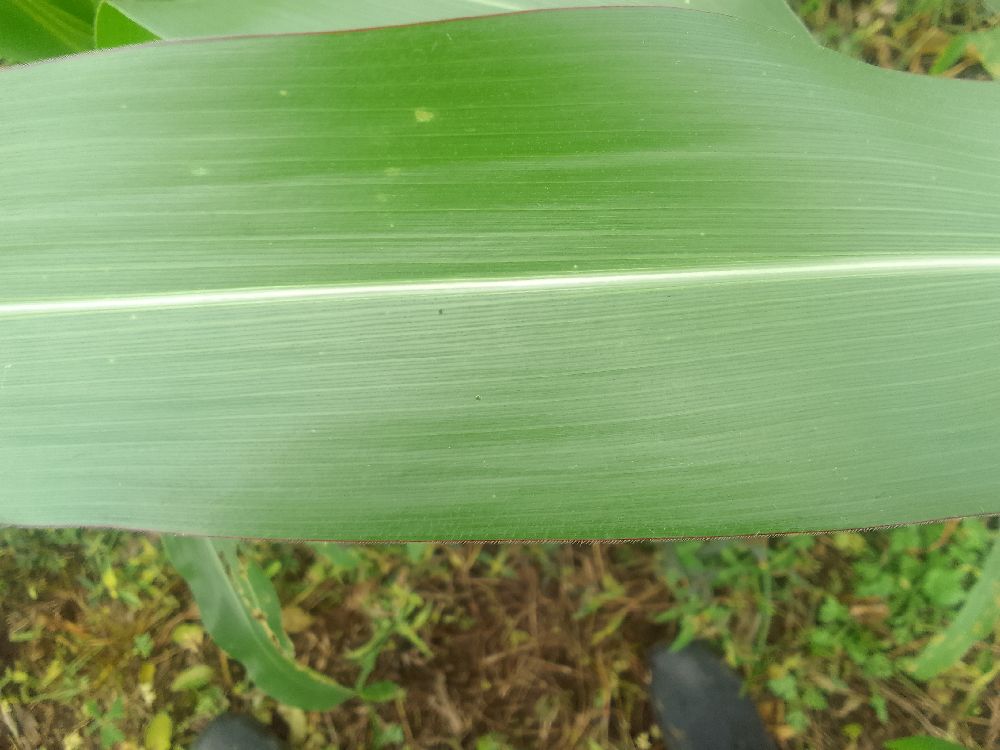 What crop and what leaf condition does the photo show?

maize, healthy
